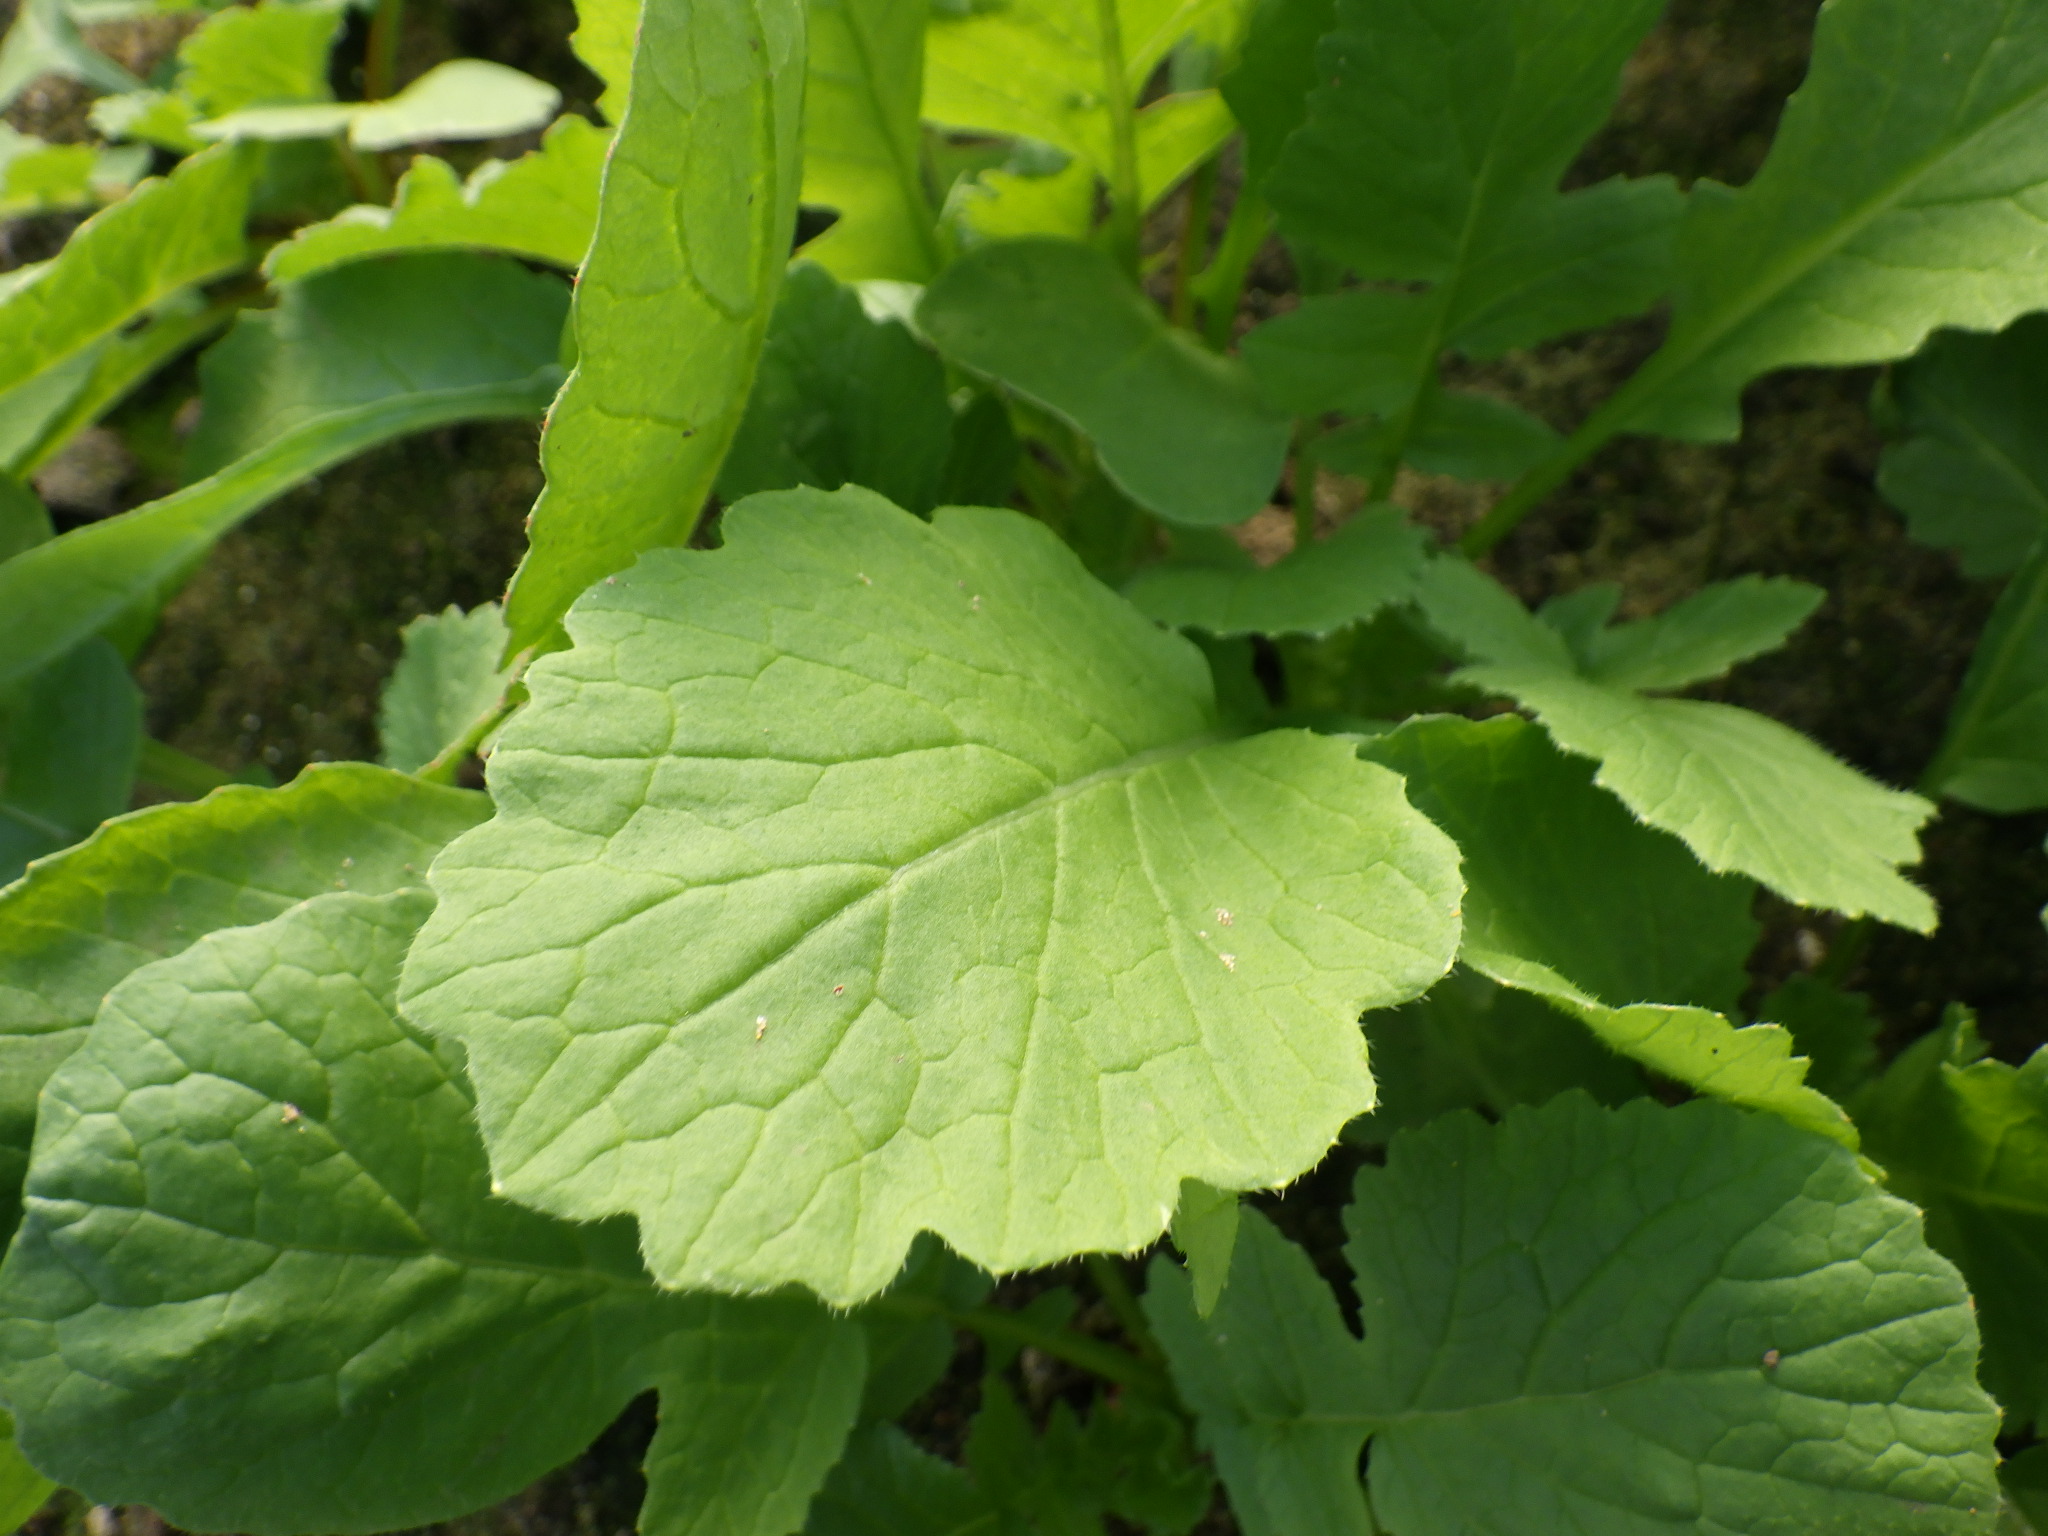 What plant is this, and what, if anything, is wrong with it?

radish, healthy
